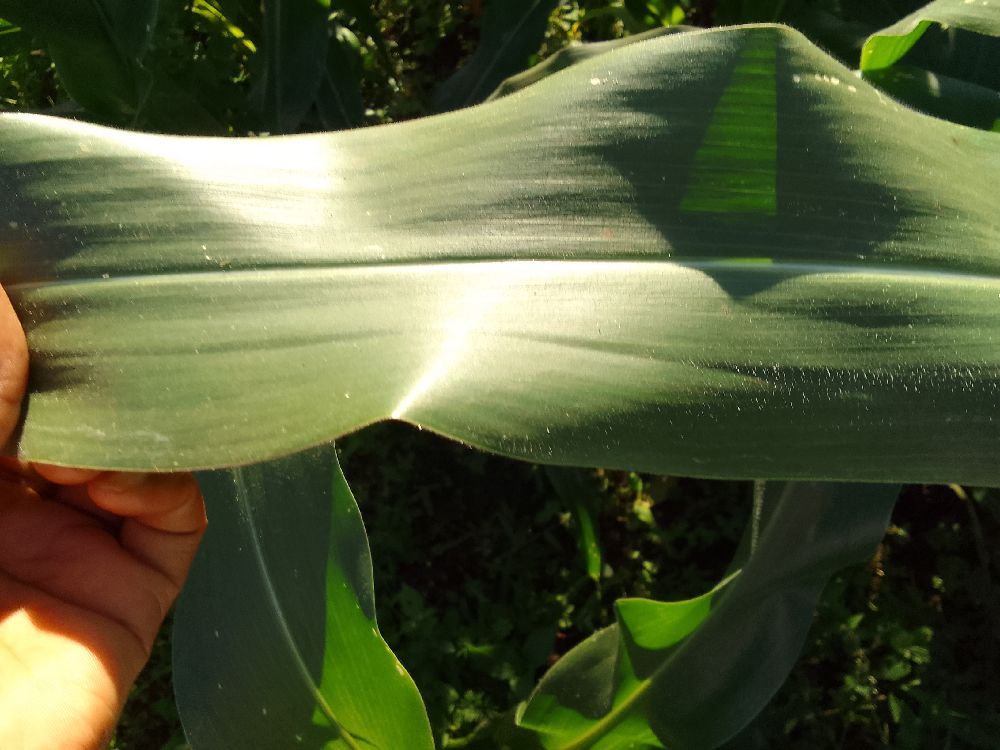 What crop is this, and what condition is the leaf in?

maize, healthy
